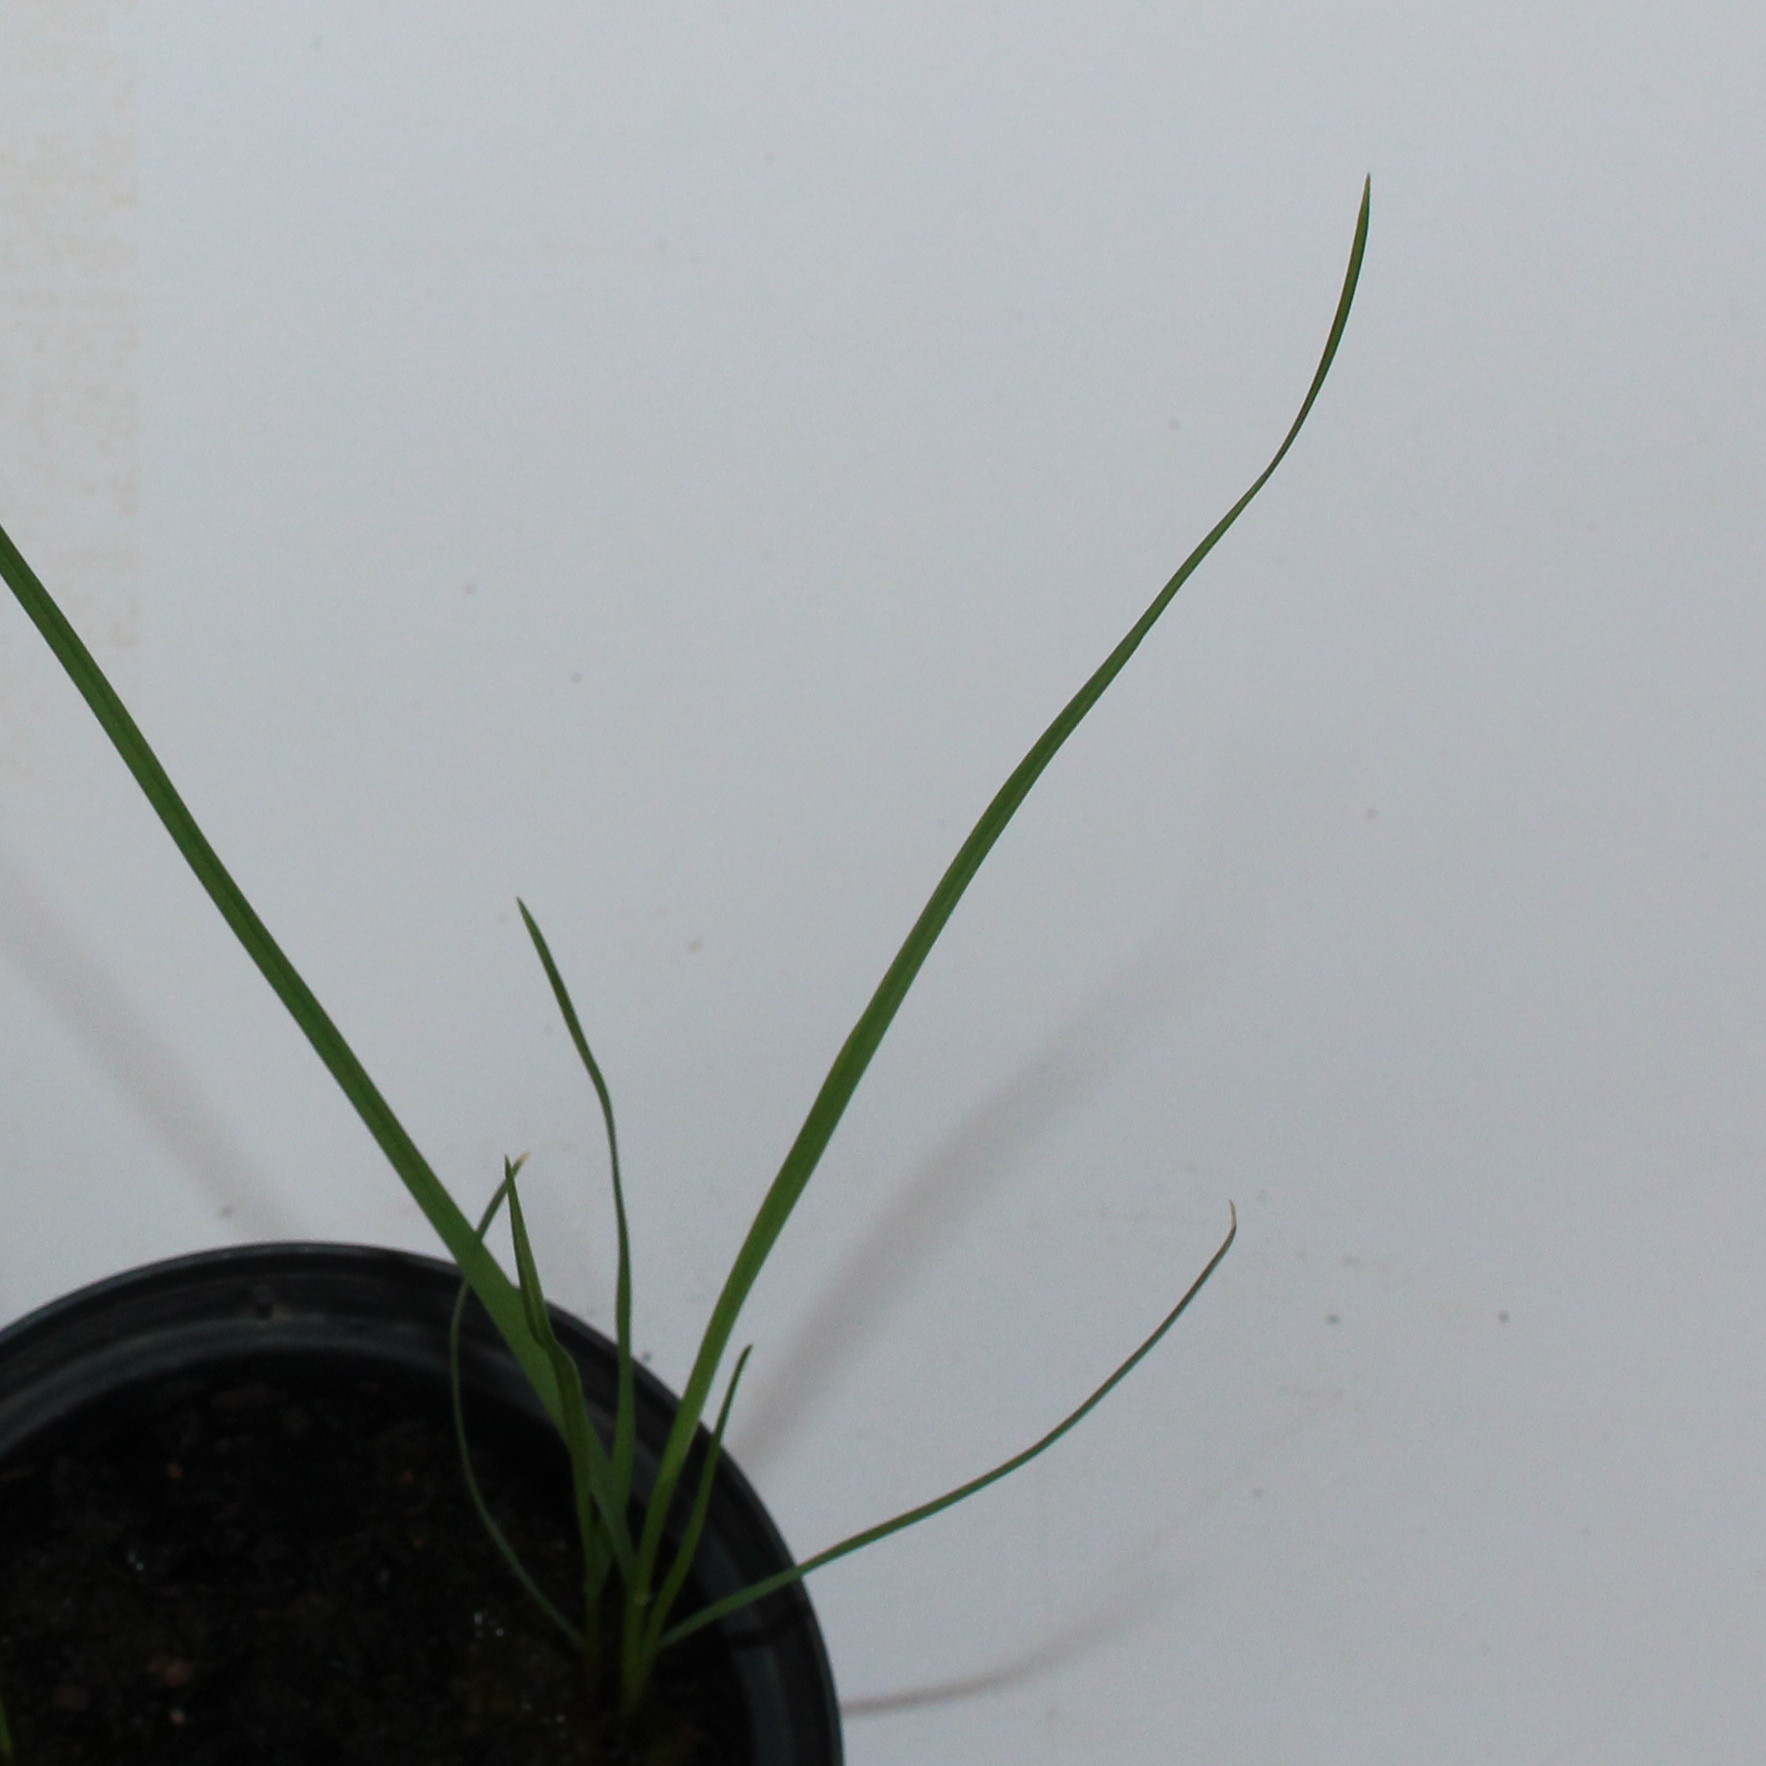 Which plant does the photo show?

Lolium multiflorum
